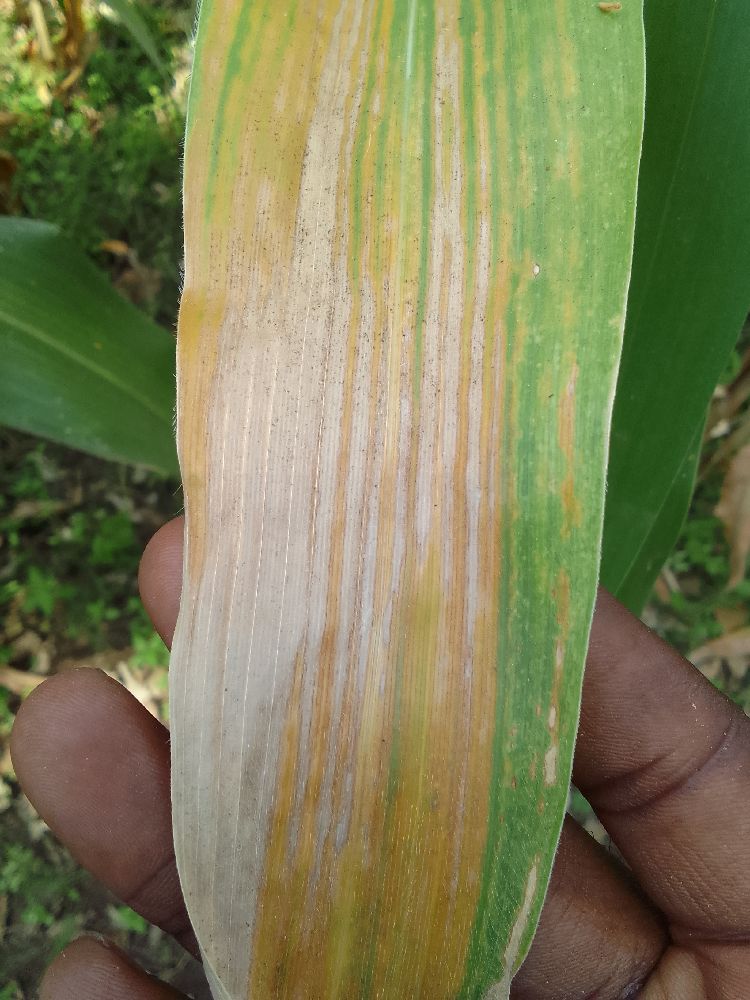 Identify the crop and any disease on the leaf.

maize, maize lethal necrosis
